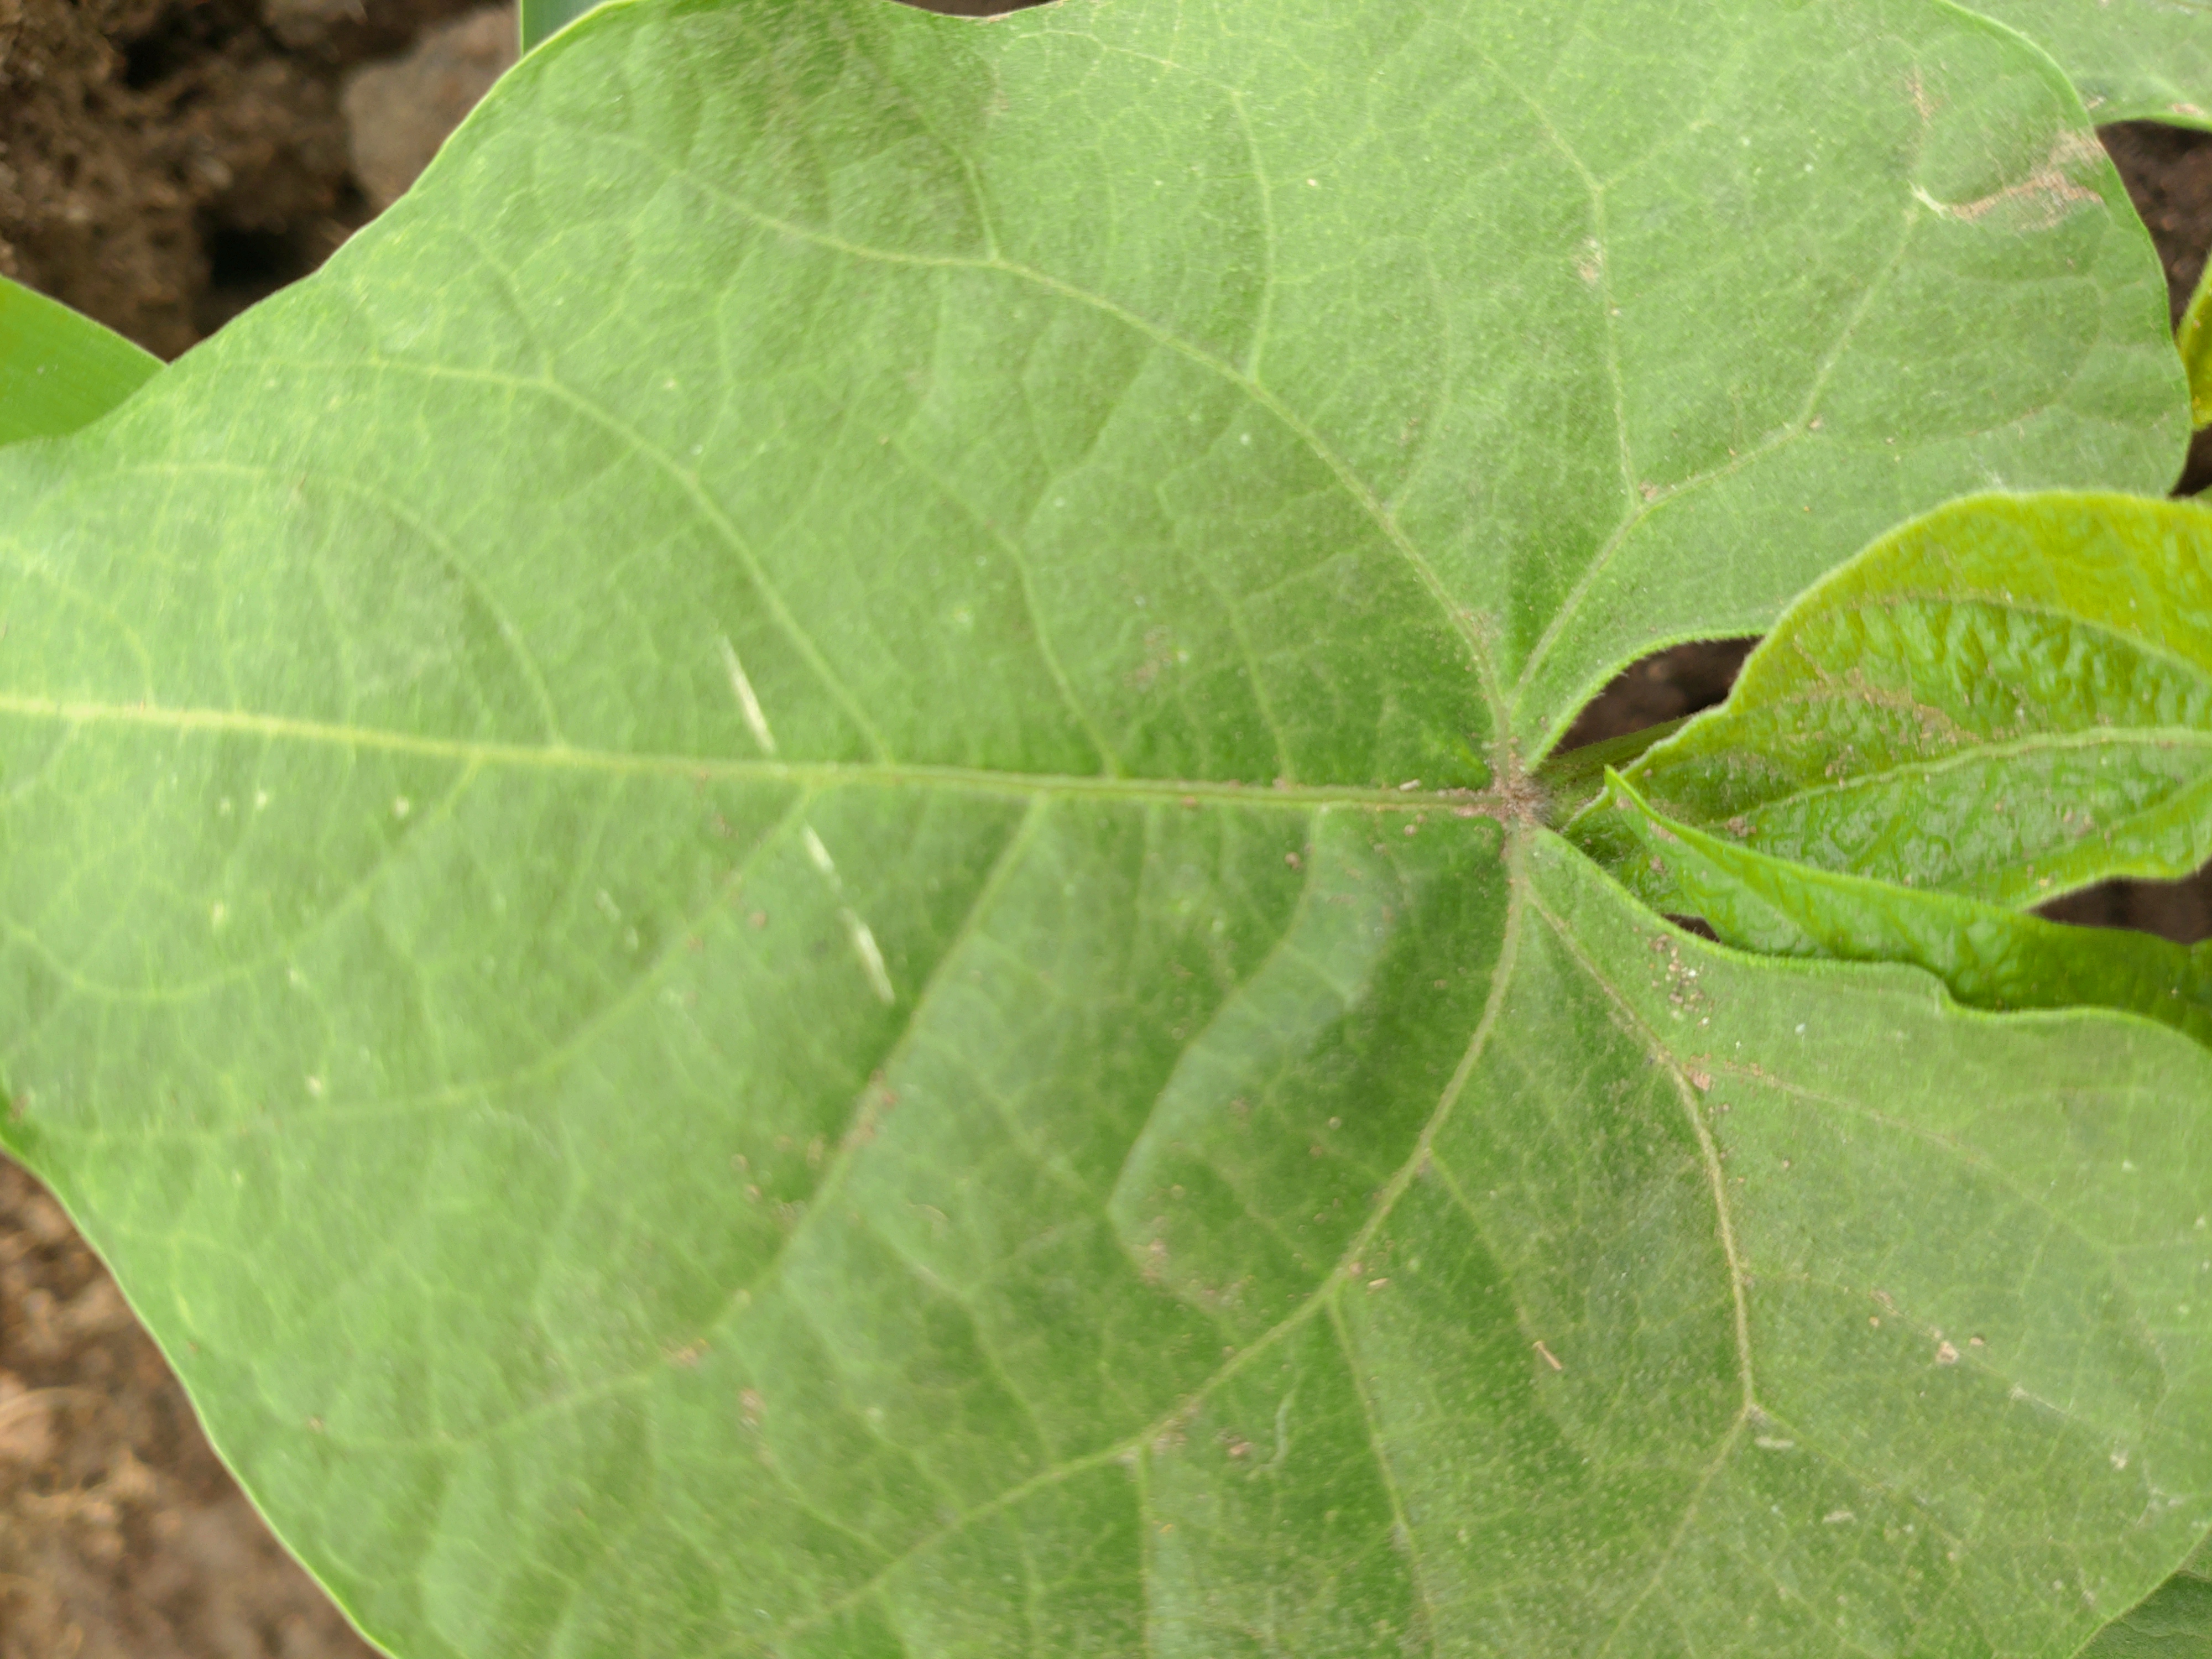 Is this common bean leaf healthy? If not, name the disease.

healthy
